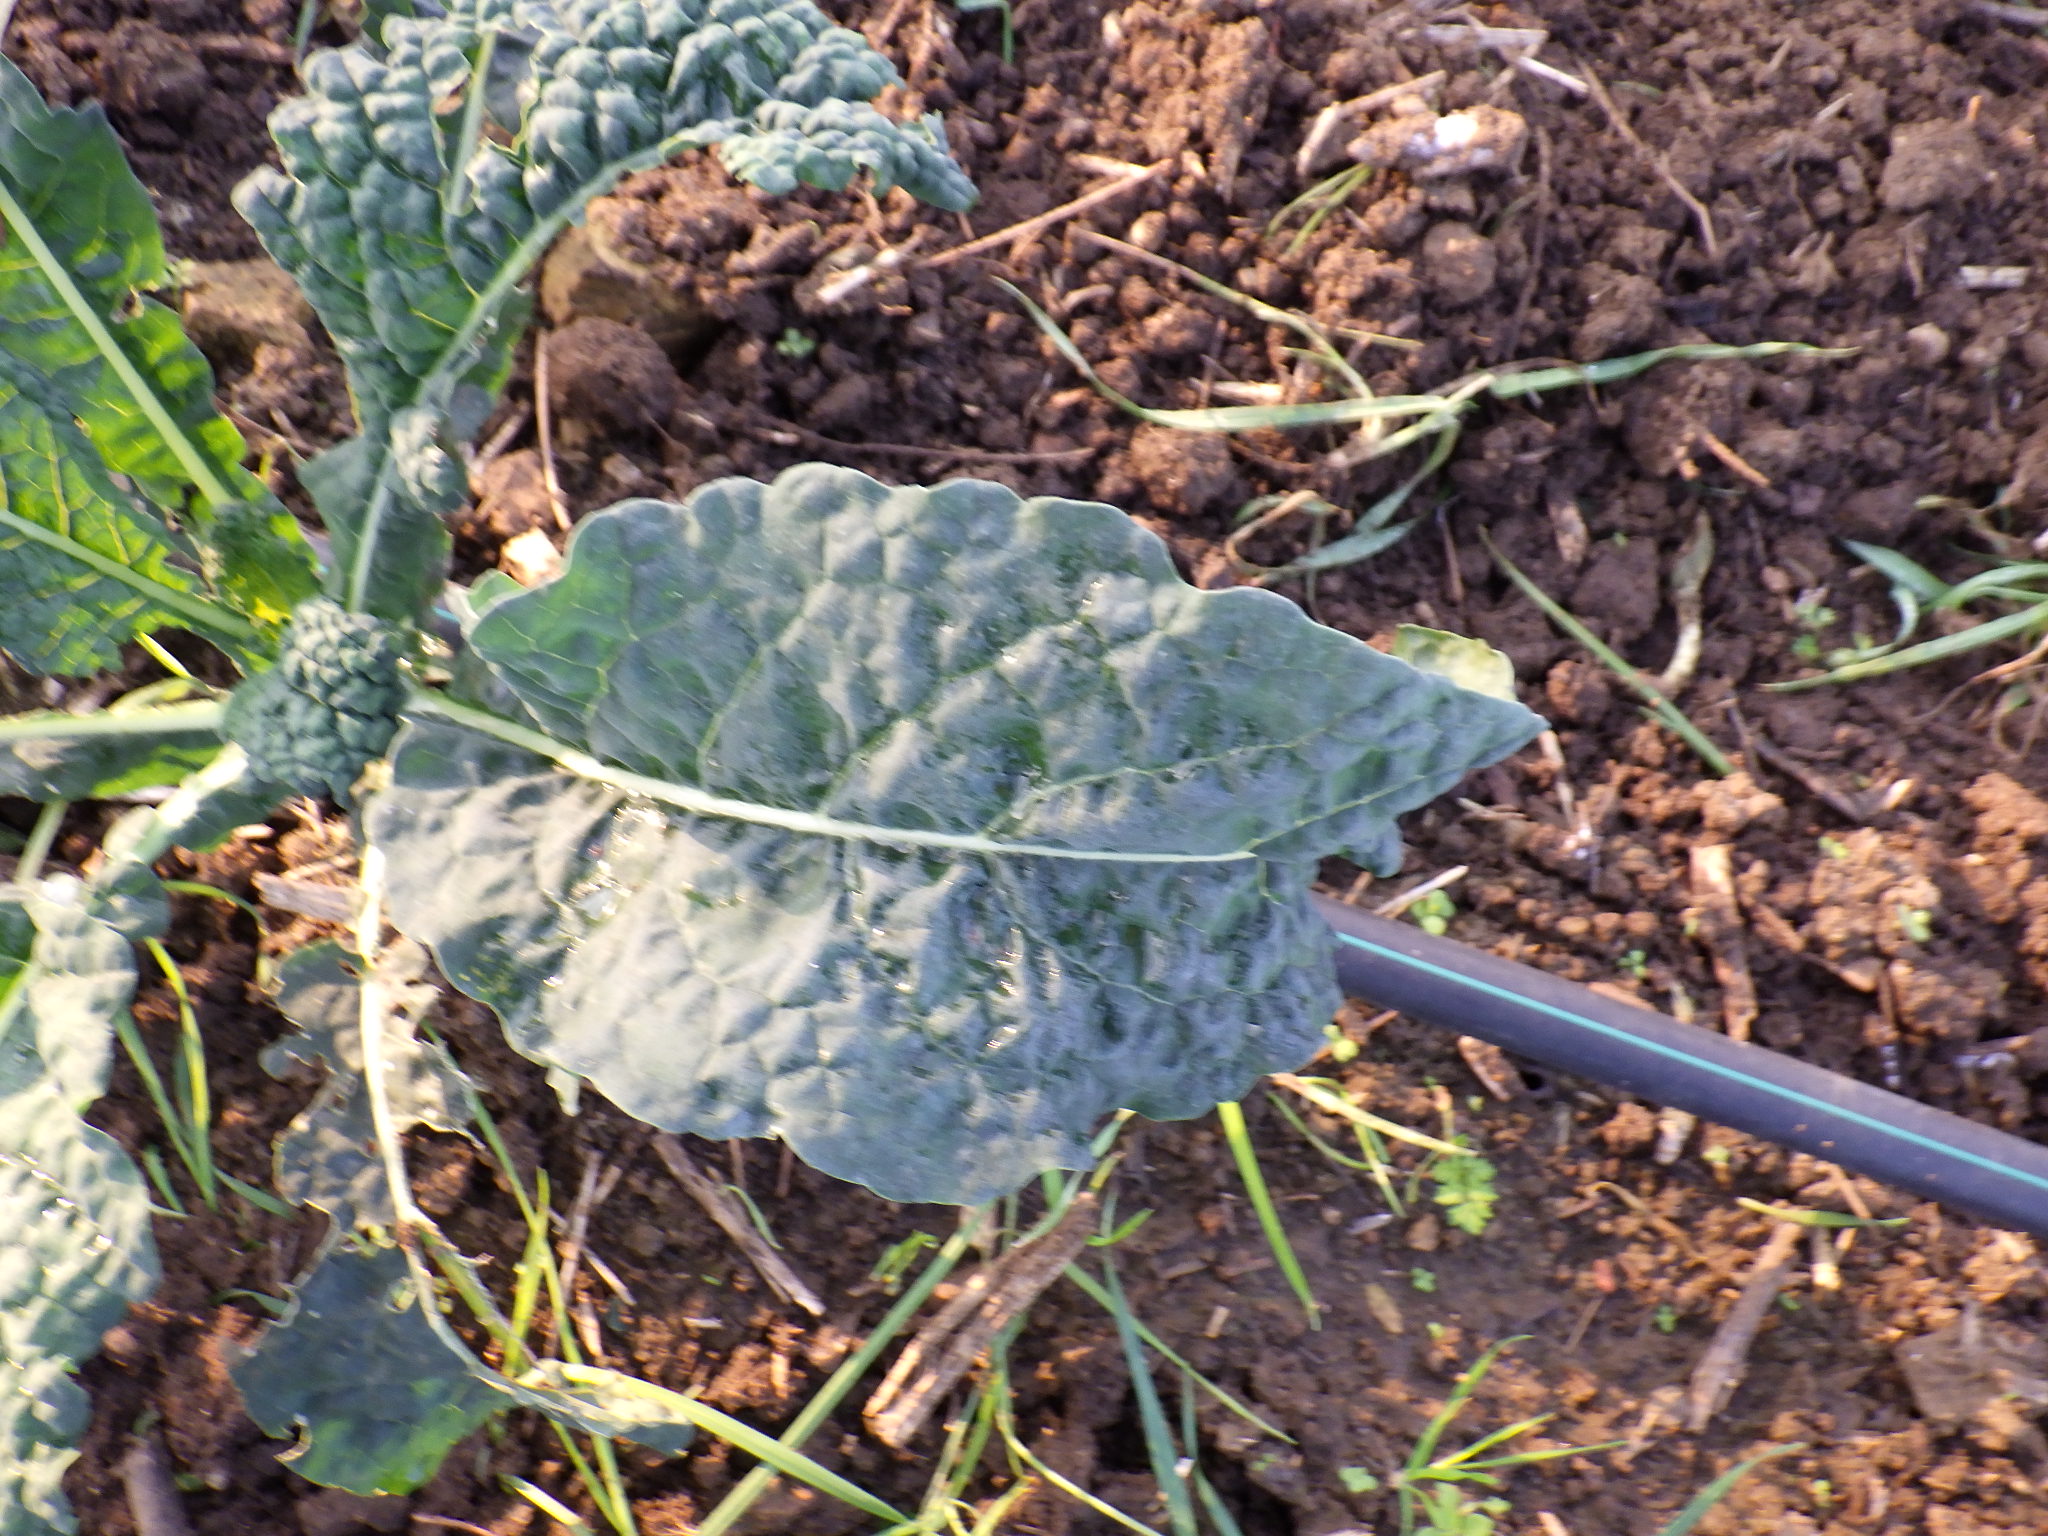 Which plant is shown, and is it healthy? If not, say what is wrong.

kale, phytophagous
